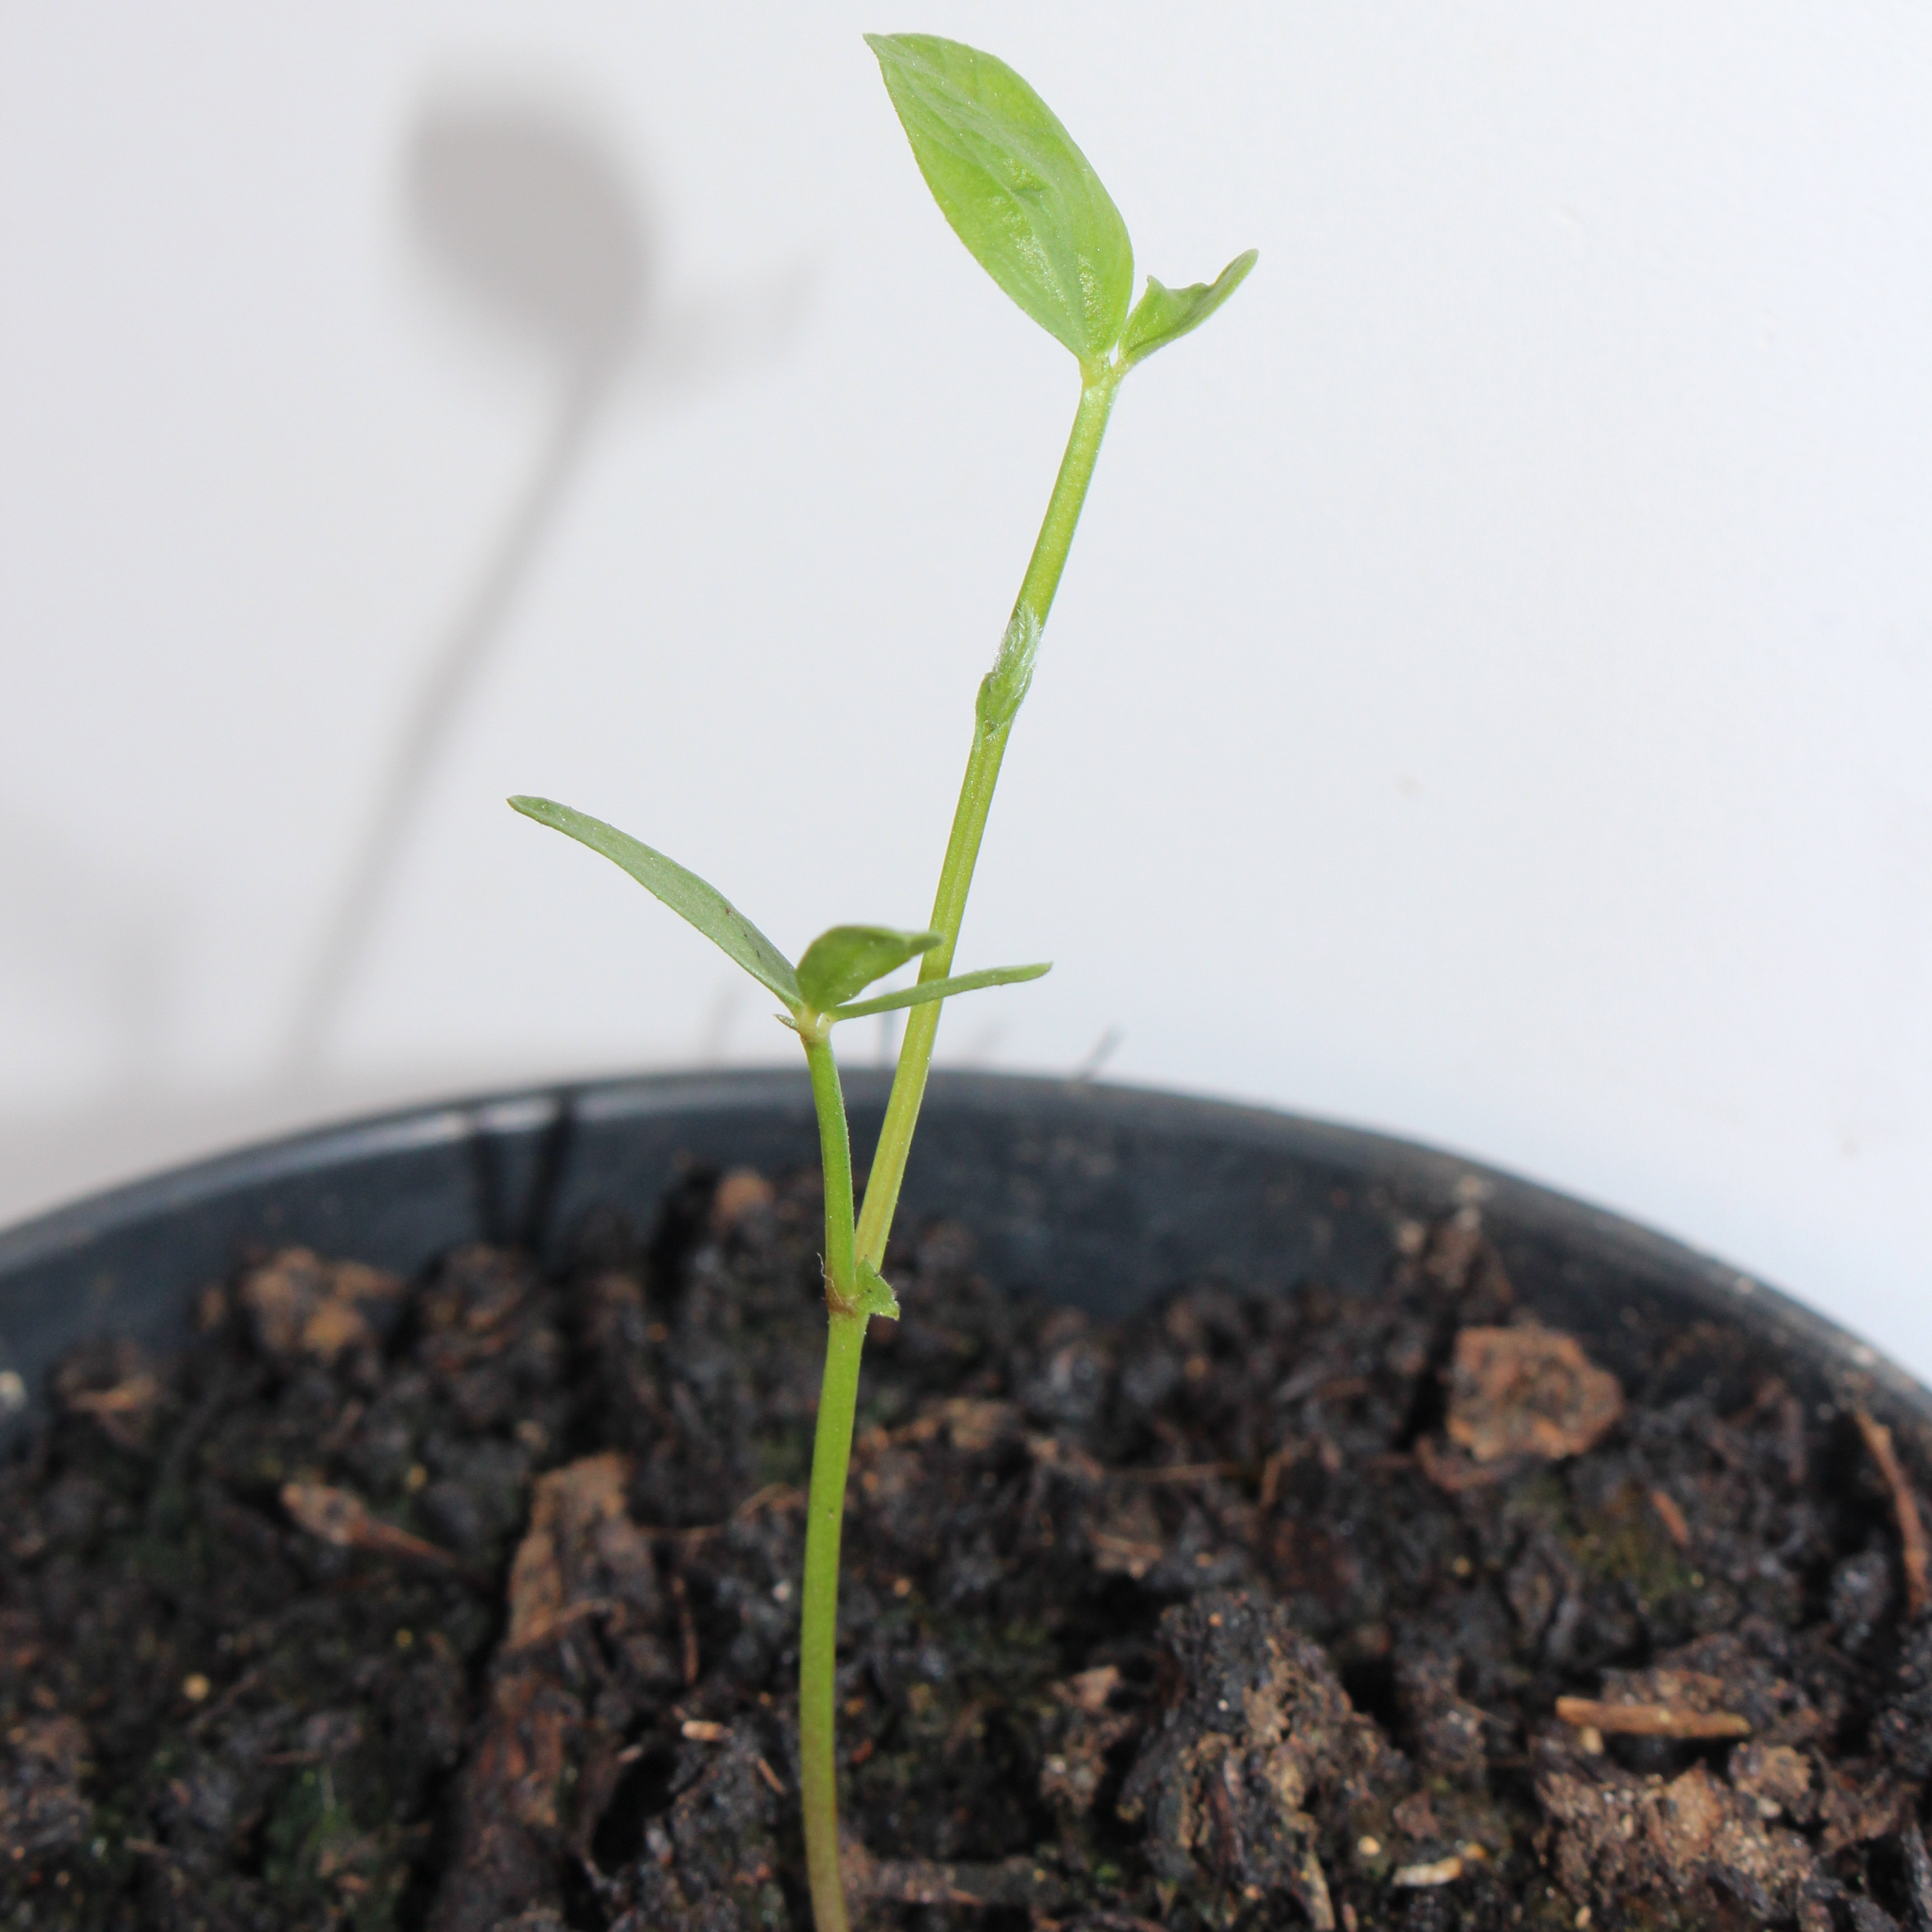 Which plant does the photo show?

Vicia sativa
